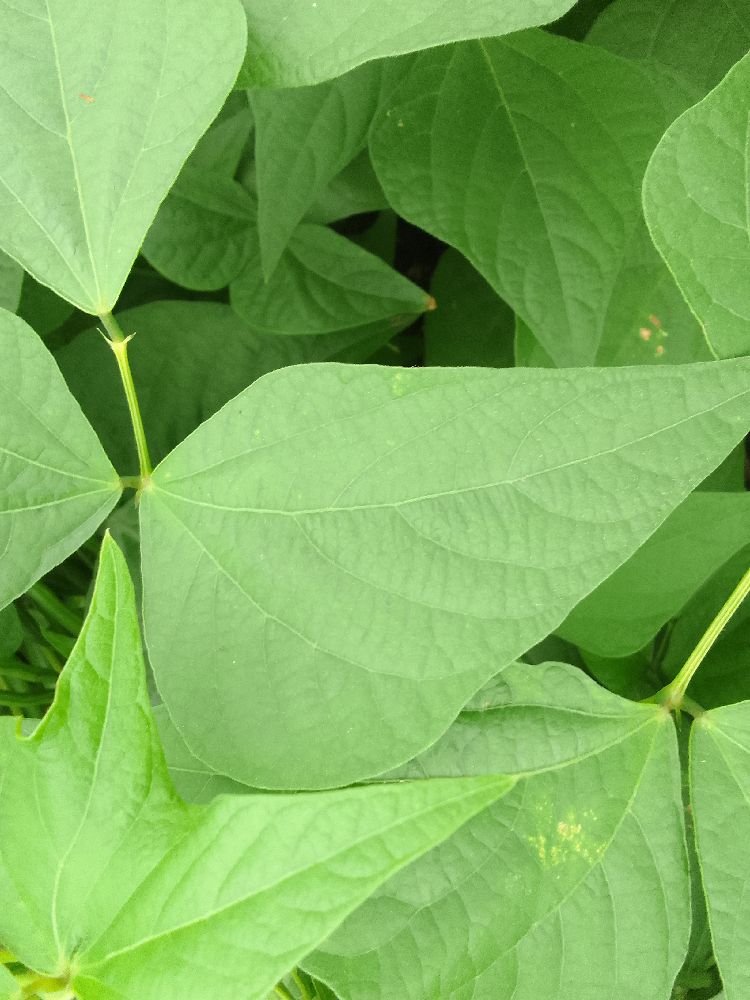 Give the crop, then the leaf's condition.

common bean, healthy
